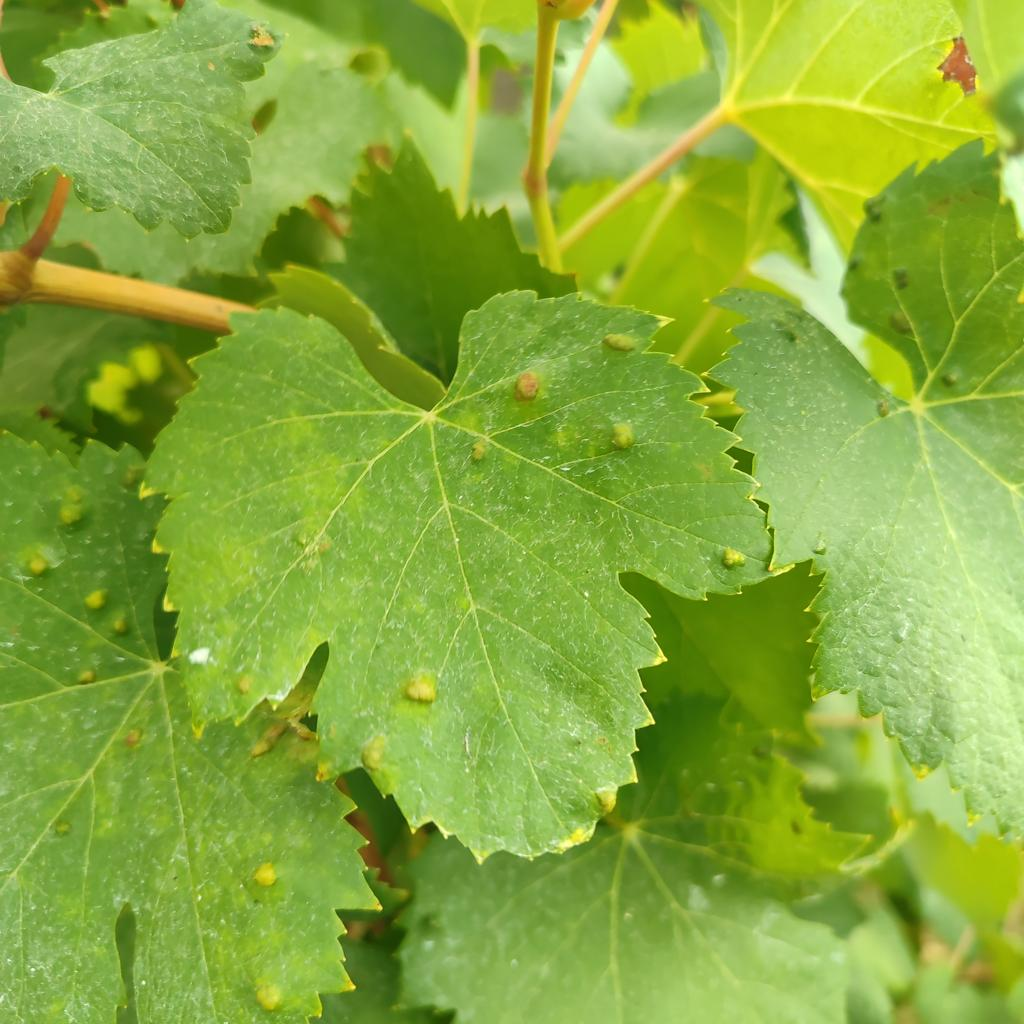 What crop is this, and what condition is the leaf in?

grapevine, erineum mite
